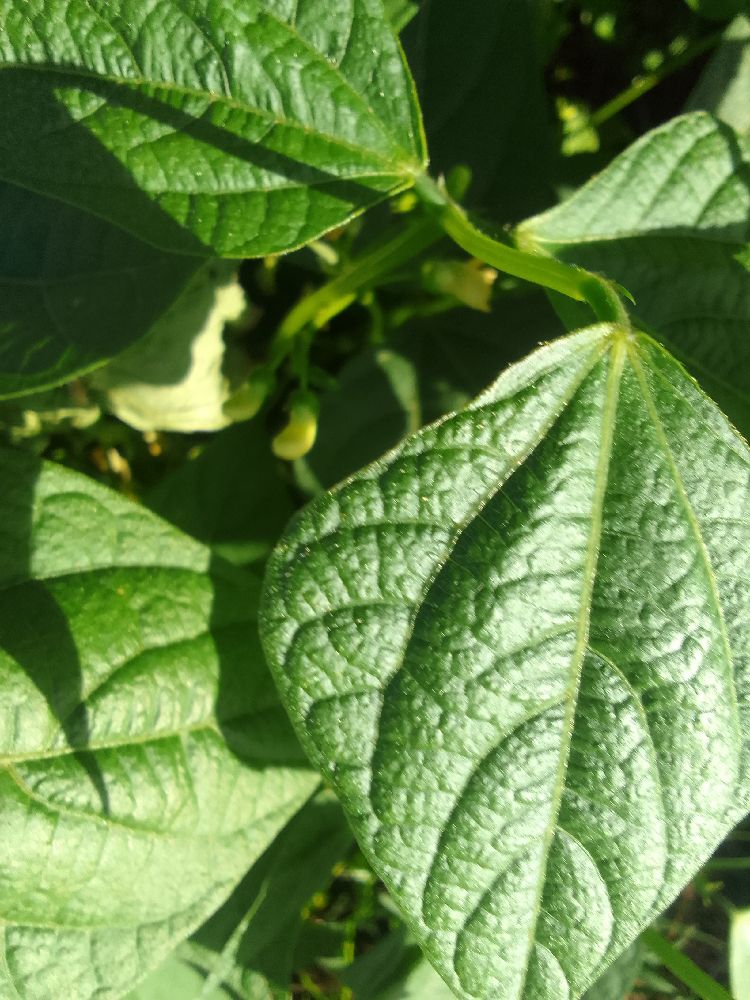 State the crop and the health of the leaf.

common bean, healthy
